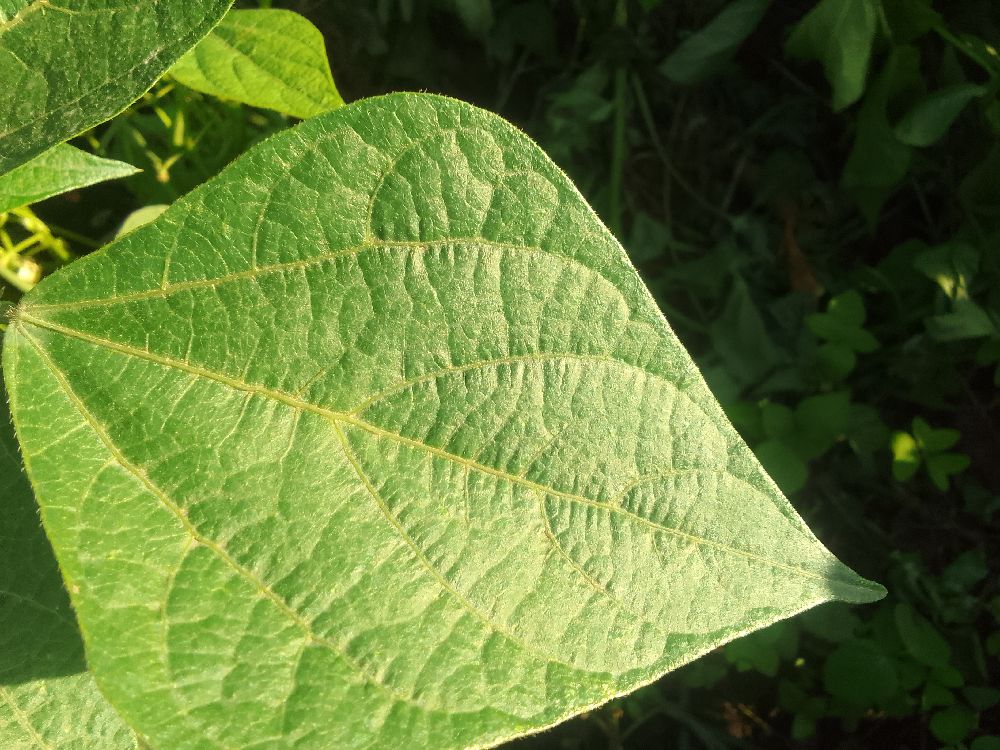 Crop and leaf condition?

common bean, healthy
